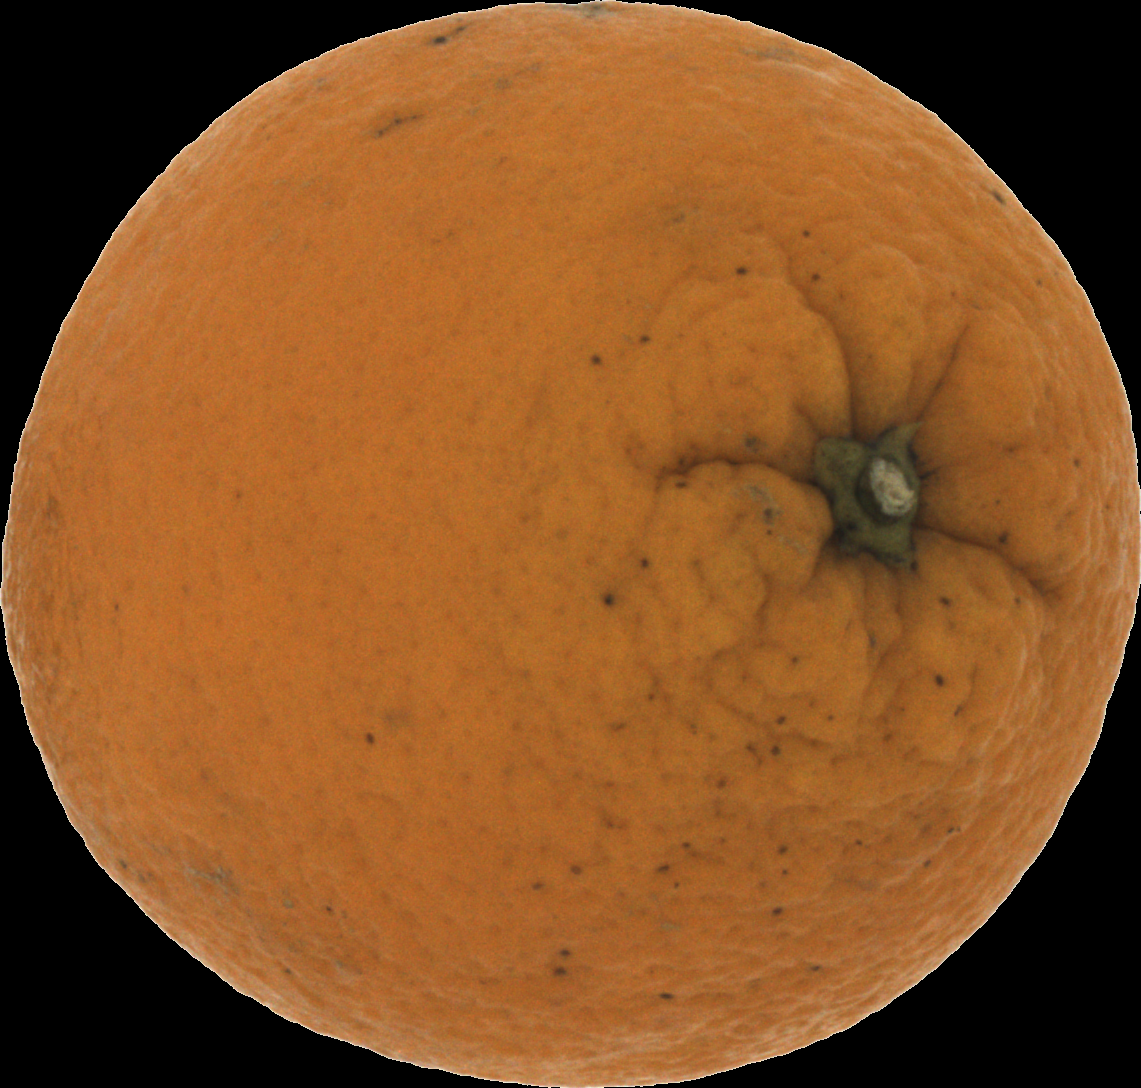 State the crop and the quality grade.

orange, bad
